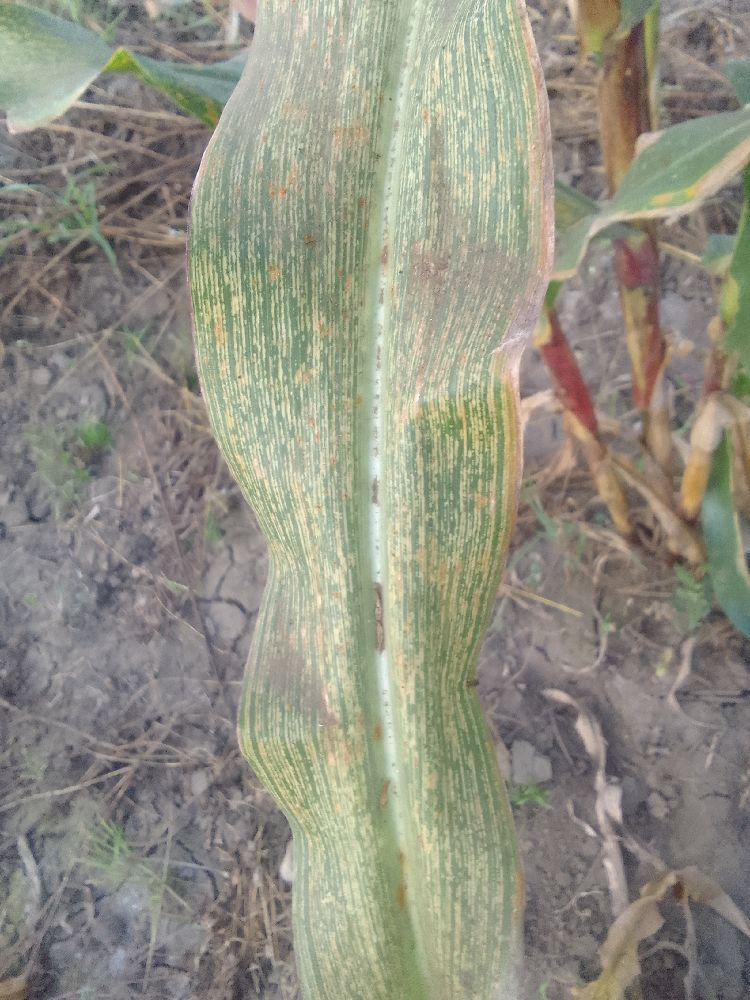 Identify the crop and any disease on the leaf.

maize, maize streak virus
